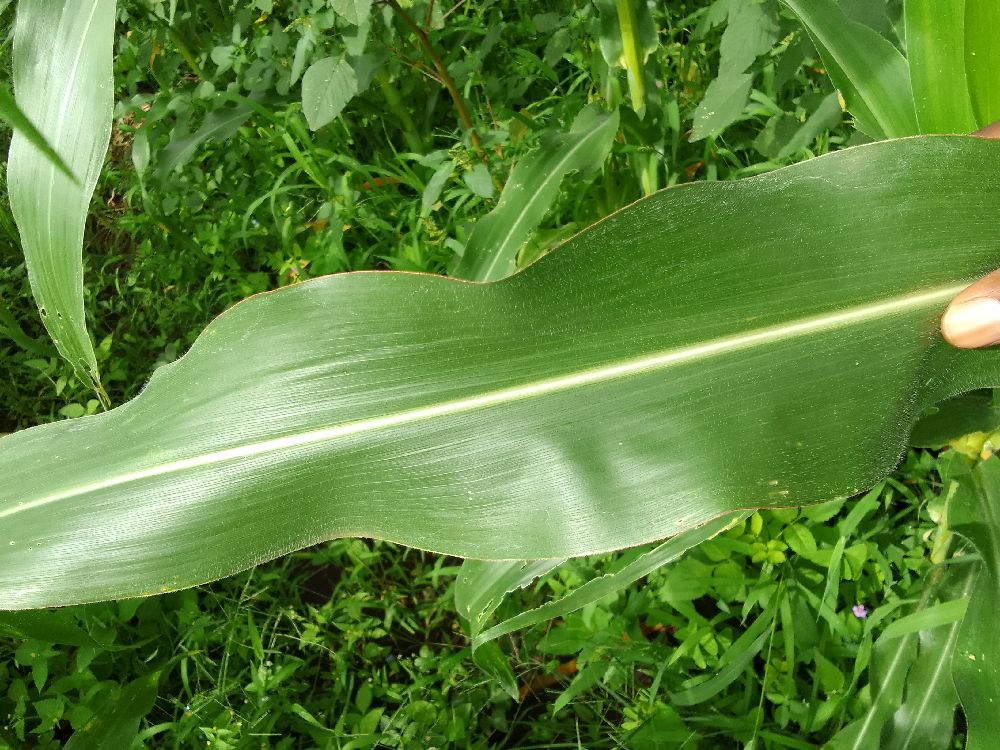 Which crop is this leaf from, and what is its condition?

maize, healthy
